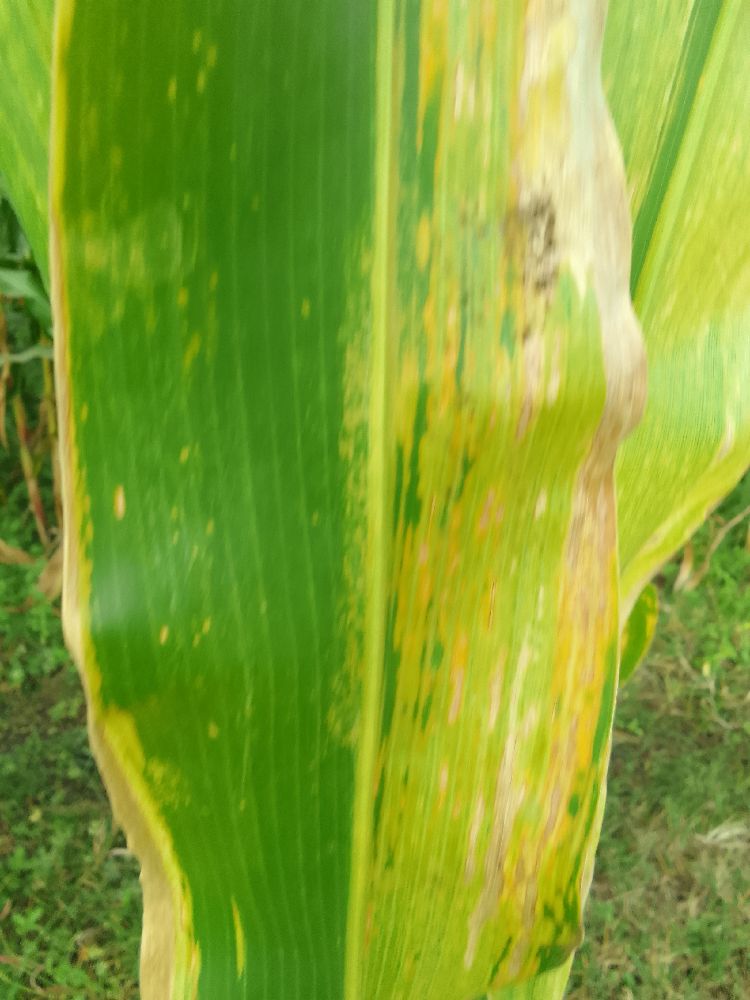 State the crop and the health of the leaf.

maize, maize lethal necrosis
